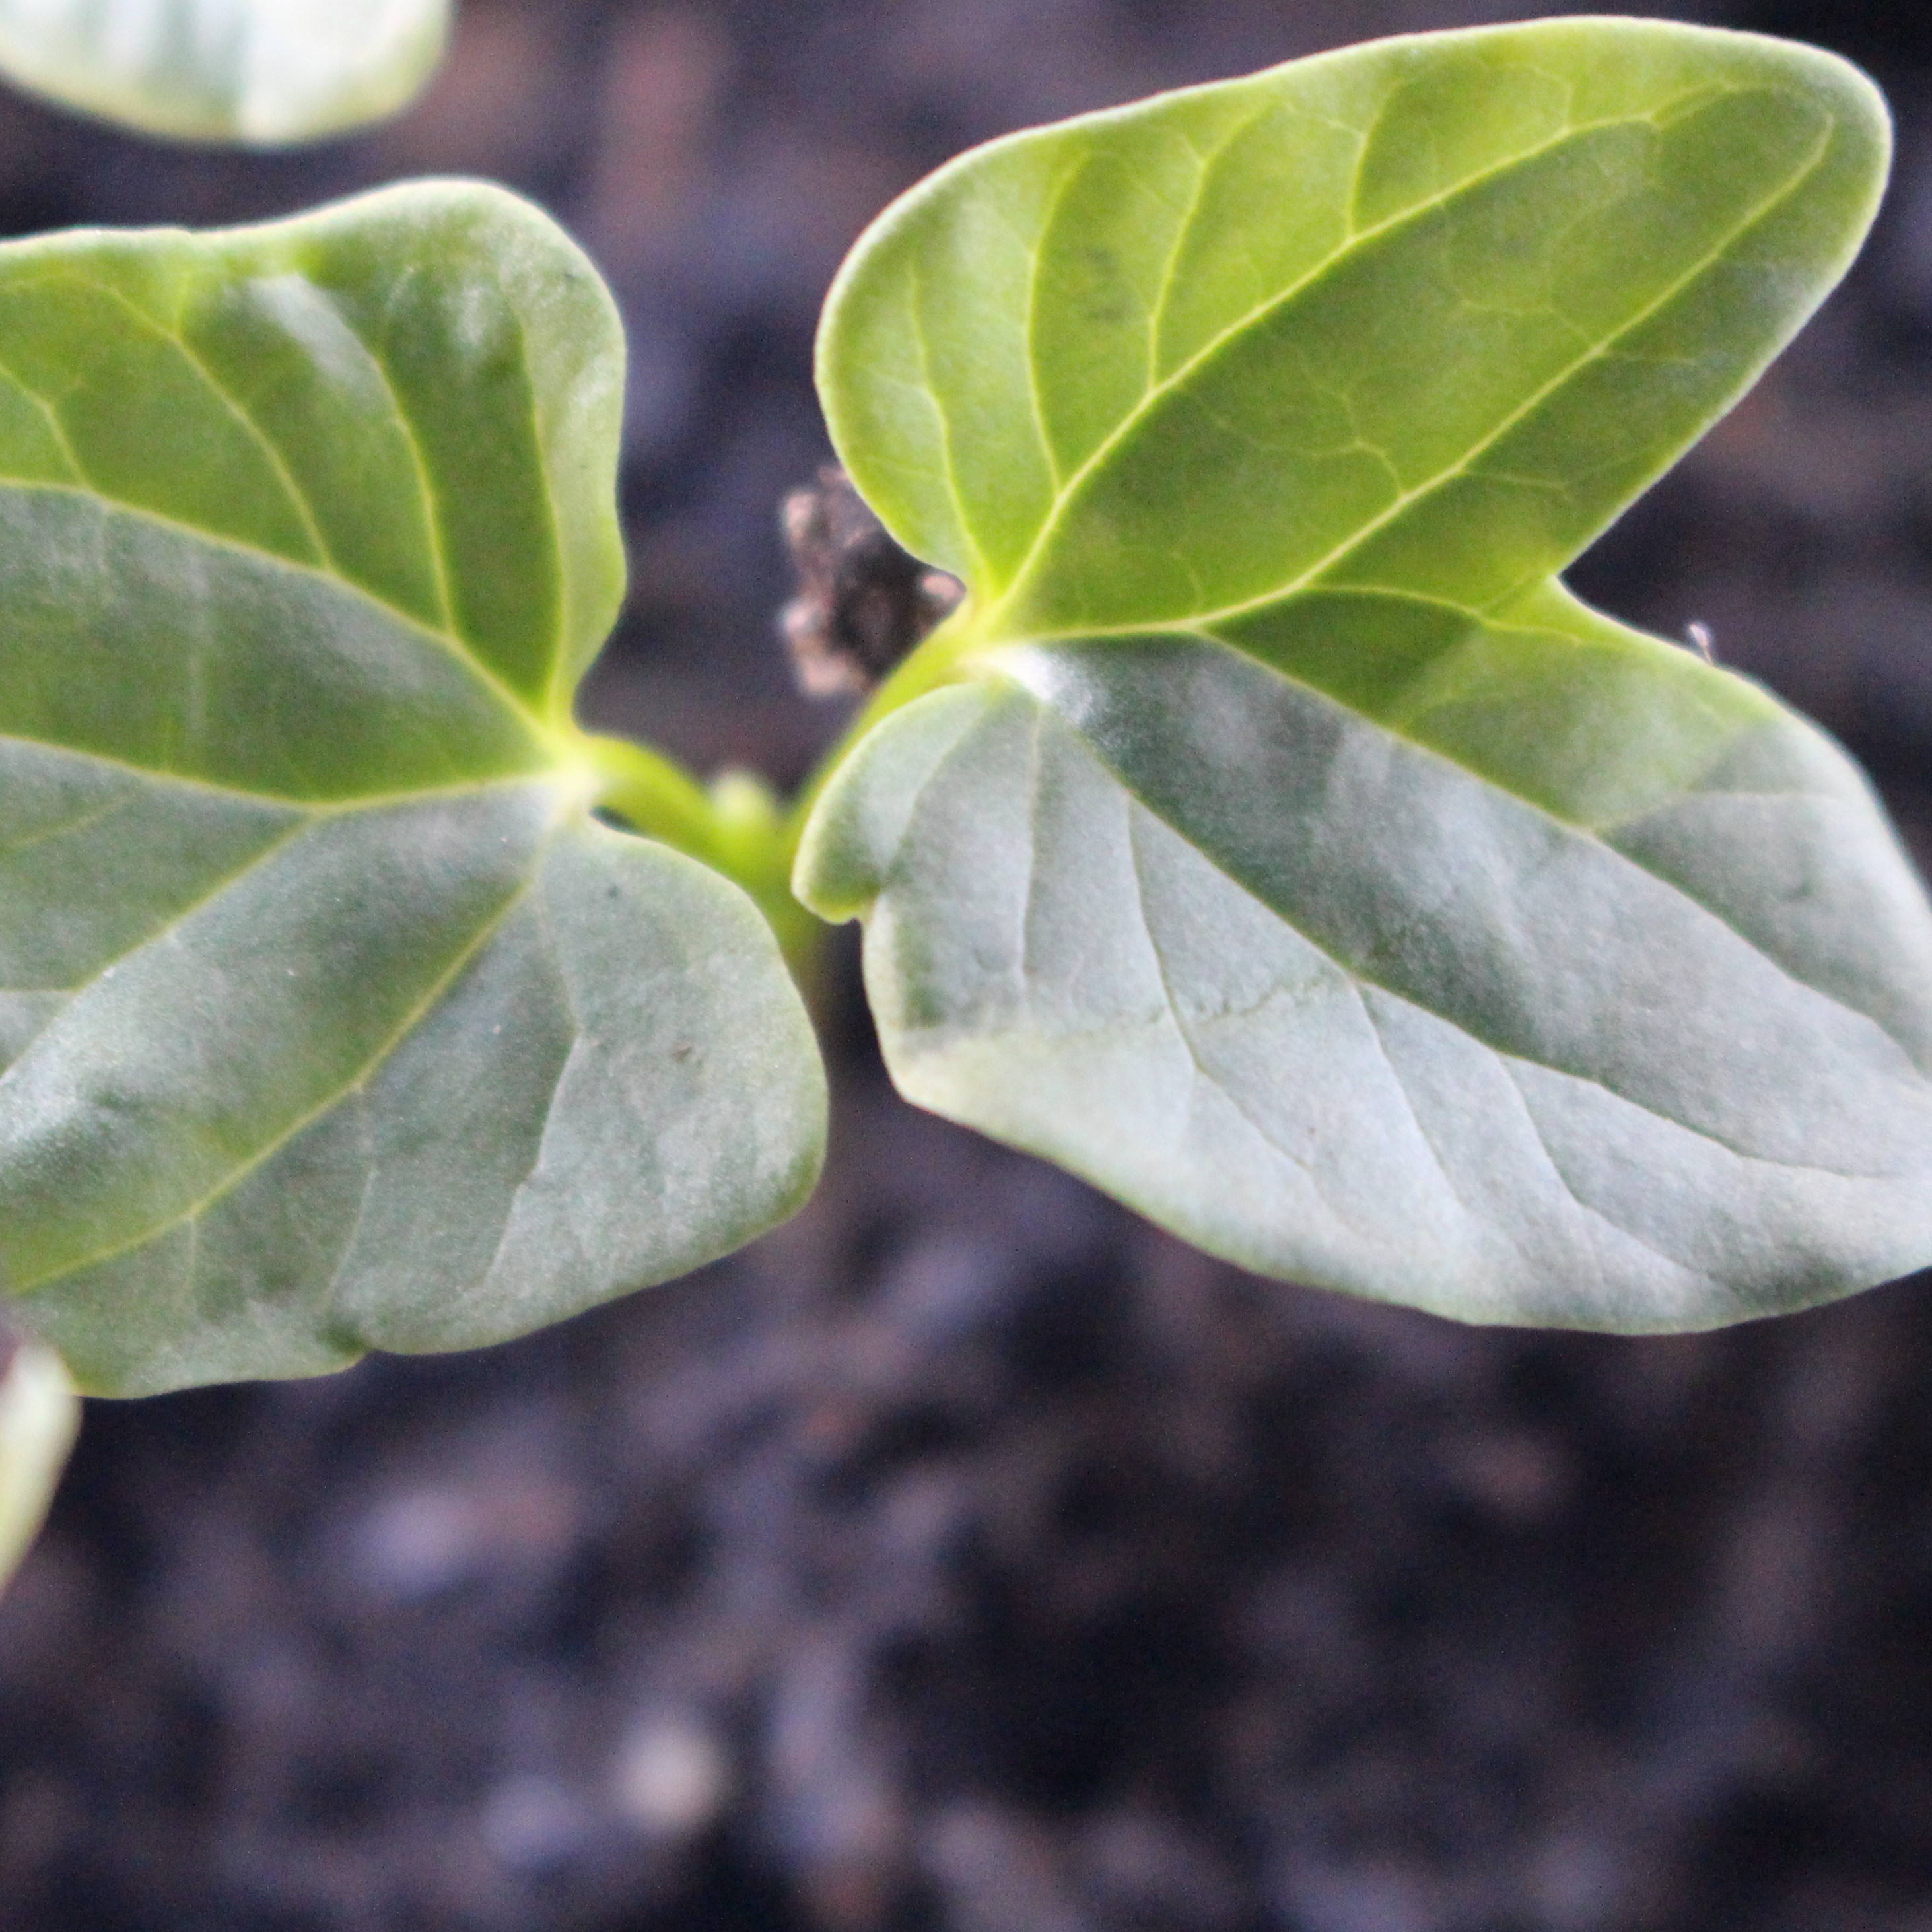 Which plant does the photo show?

Convolvulus arvensis
